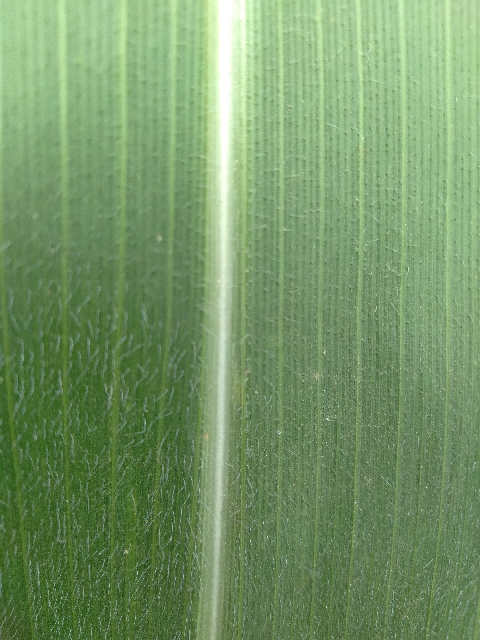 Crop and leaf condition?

maize, healthy
